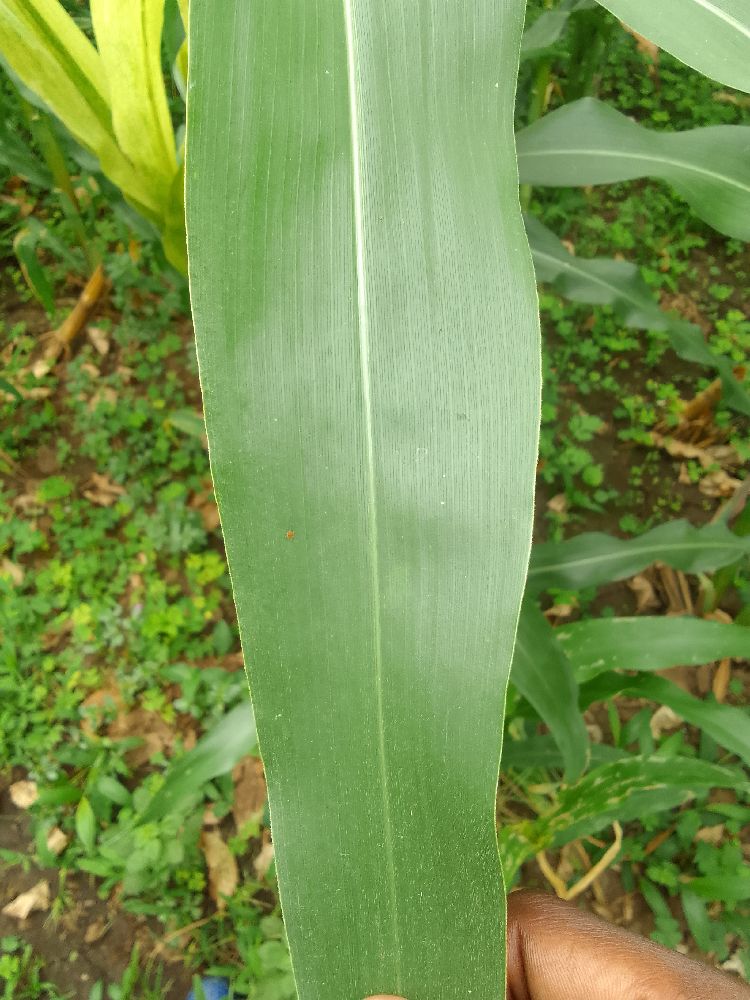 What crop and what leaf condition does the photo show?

maize, healthy
